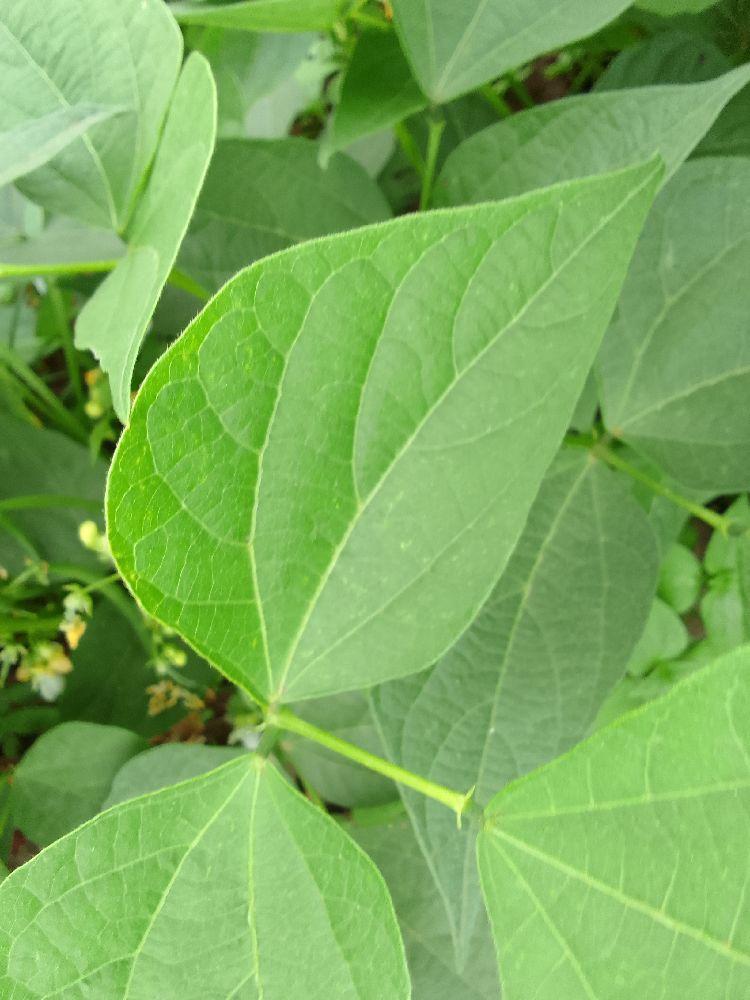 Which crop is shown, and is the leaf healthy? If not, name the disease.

common bean, healthy
